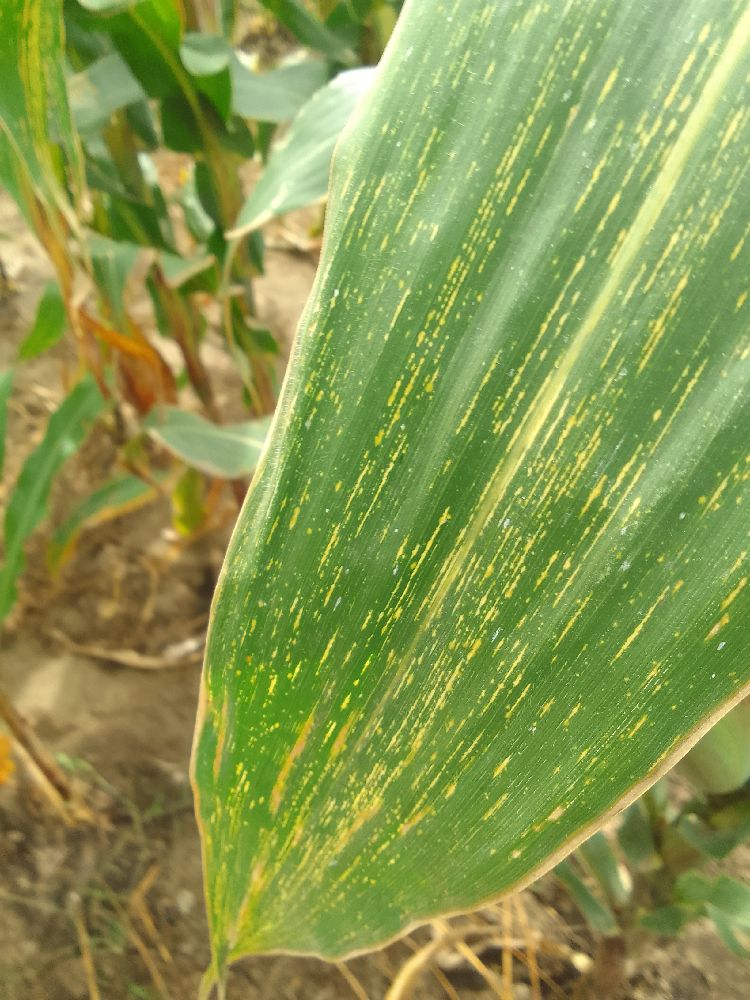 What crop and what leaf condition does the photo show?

maize, maize streak virus
